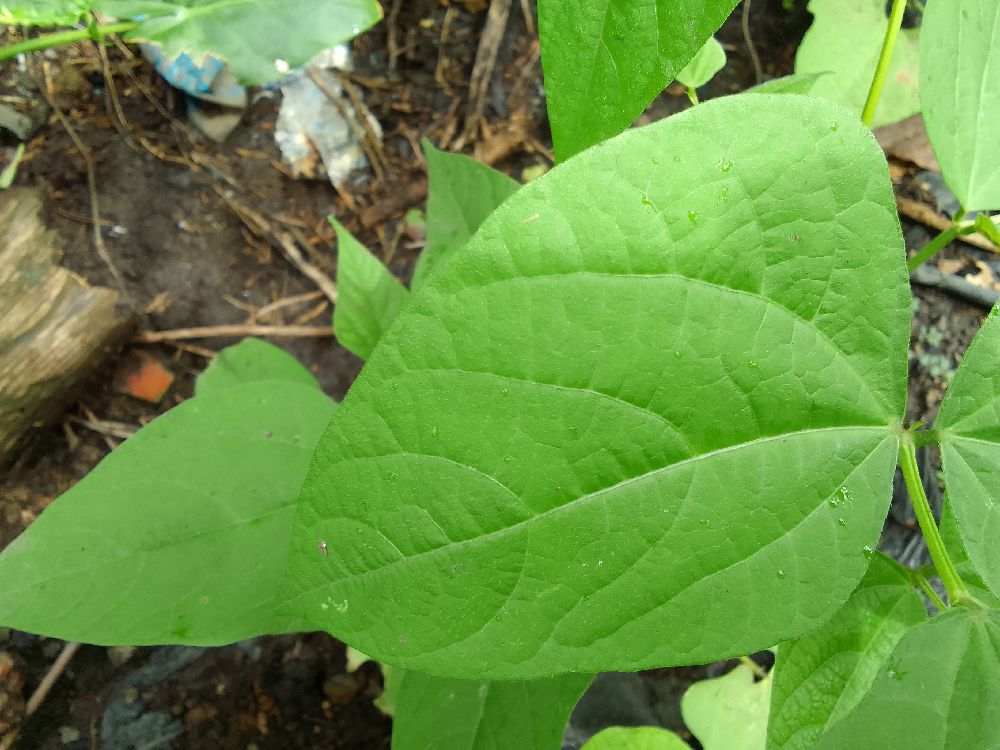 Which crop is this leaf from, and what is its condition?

common bean, healthy
